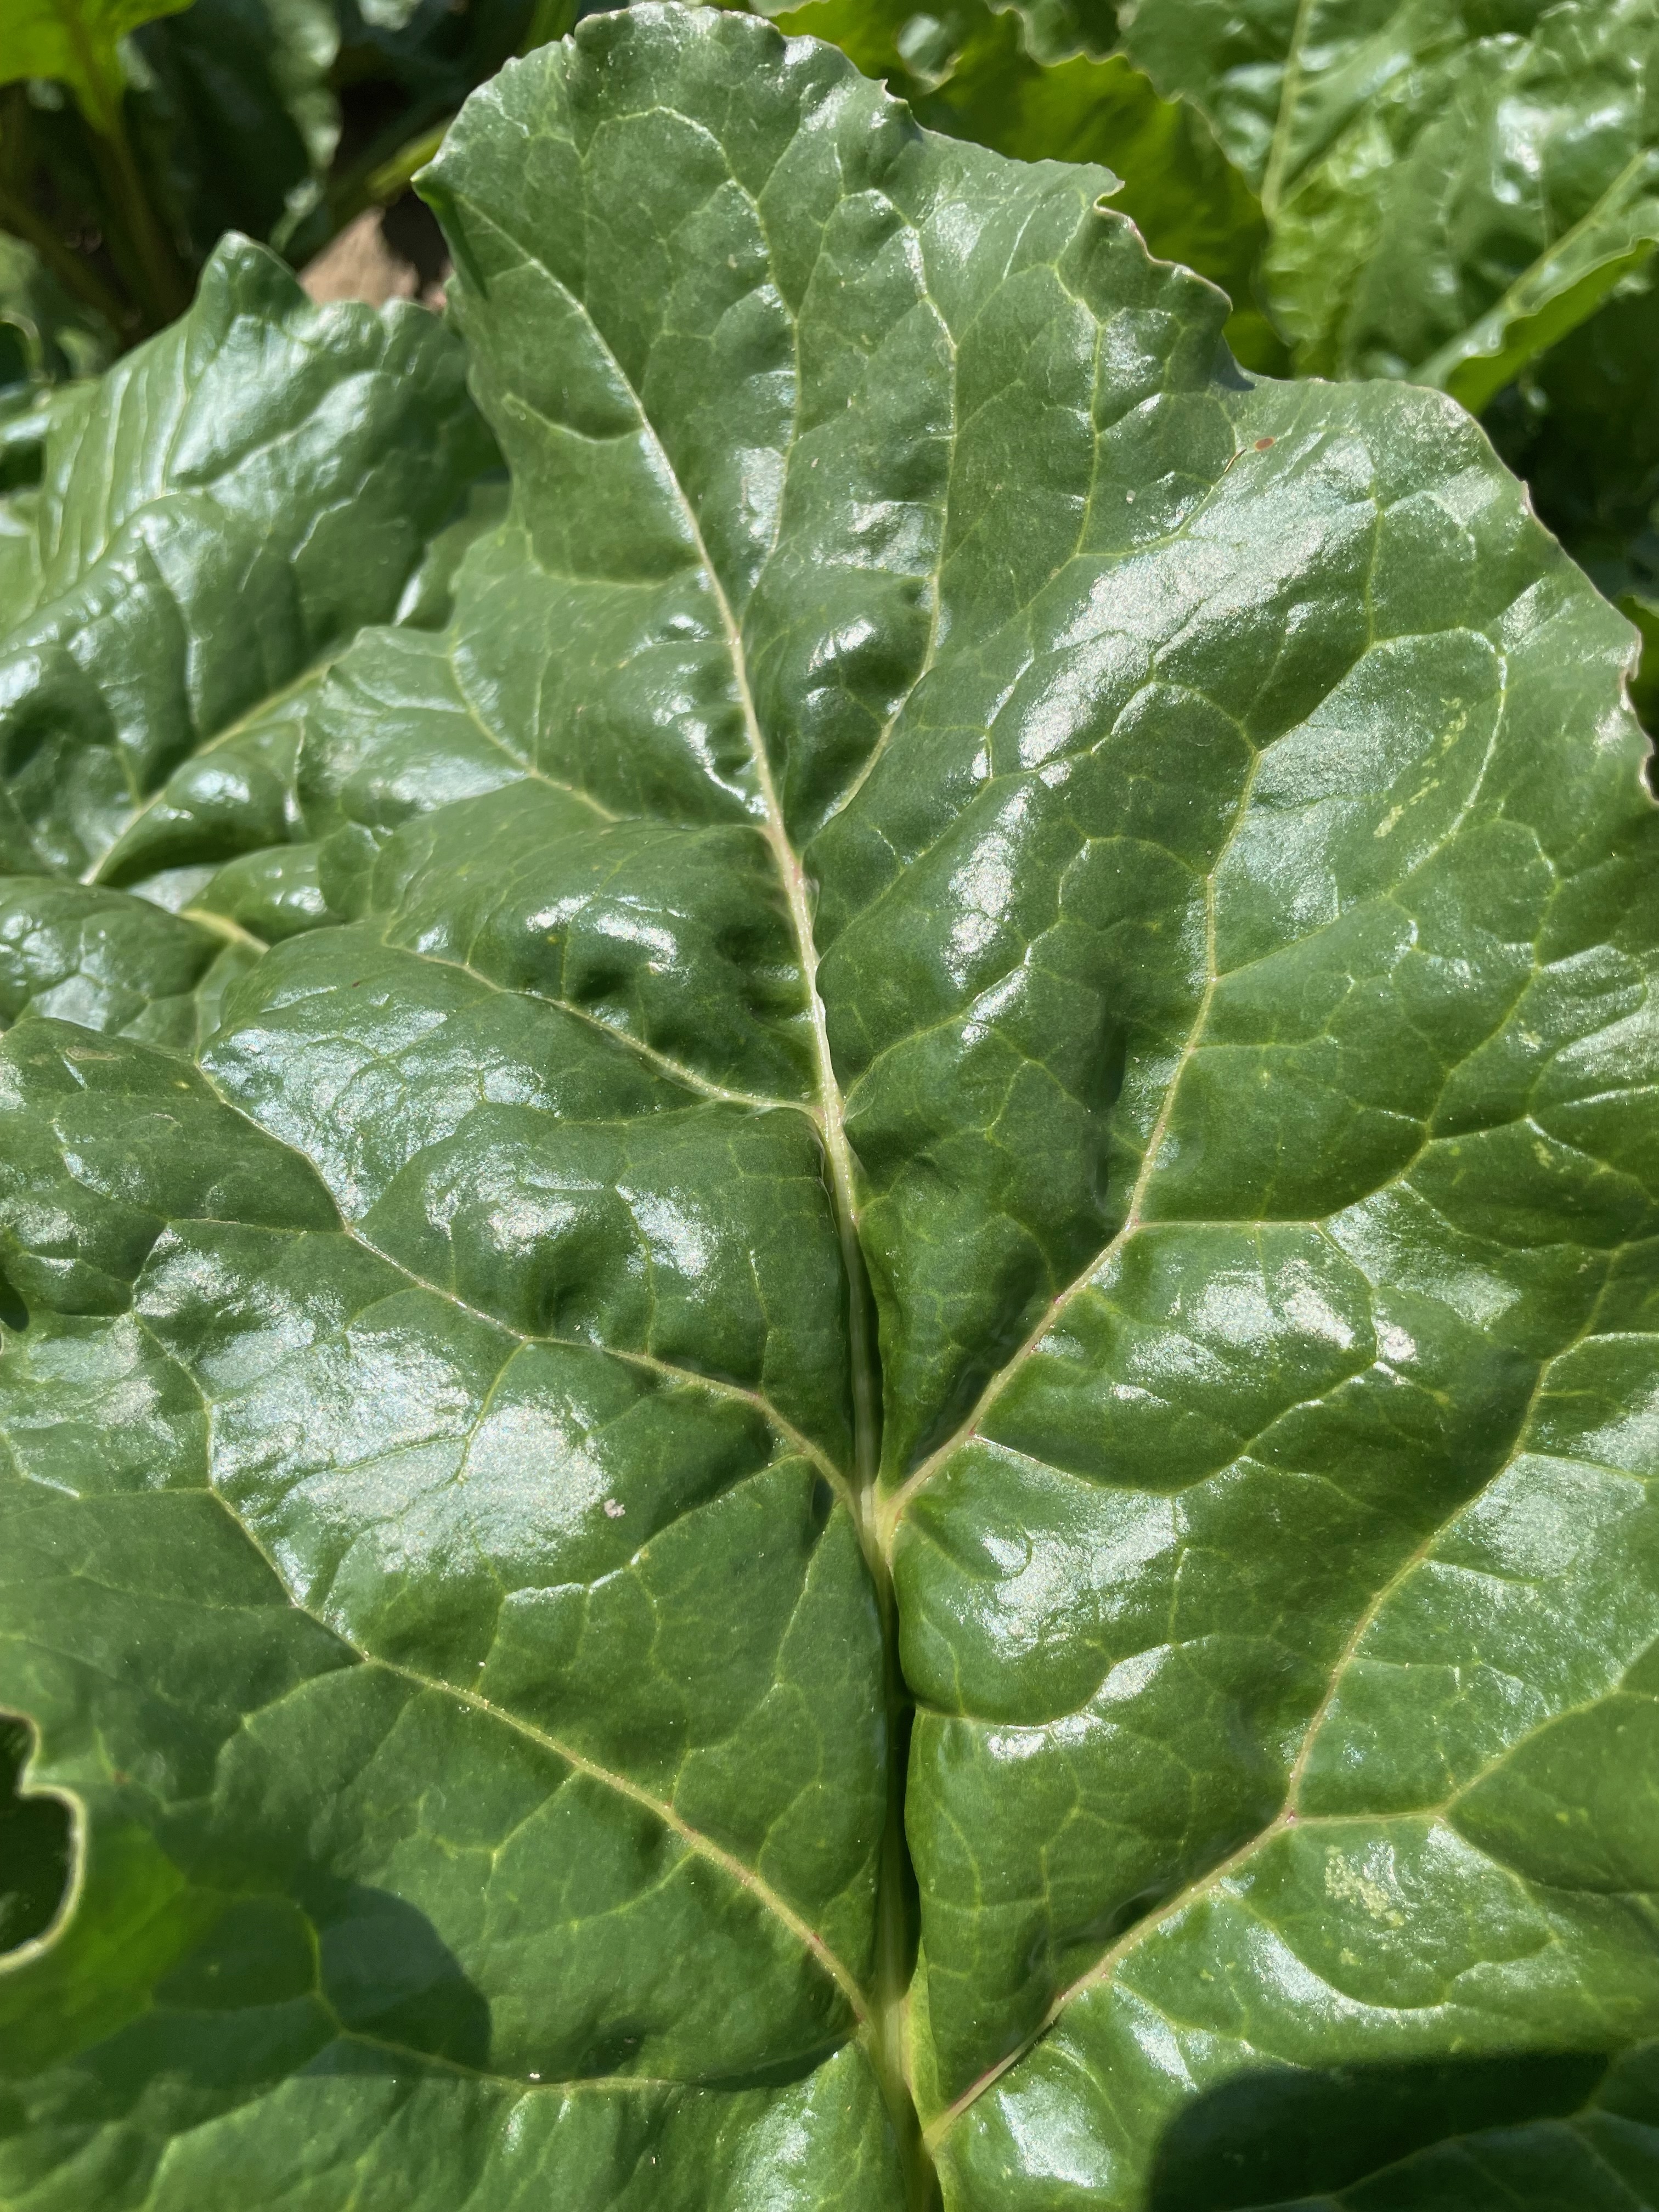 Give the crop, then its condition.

beet, unaffected
